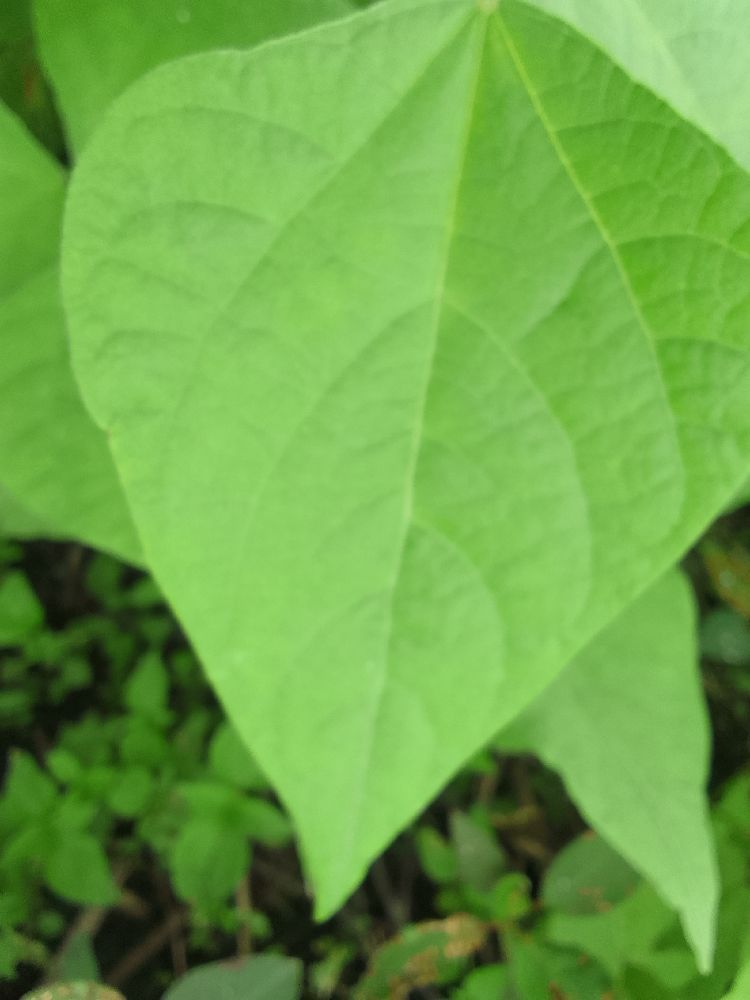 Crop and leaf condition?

common bean, healthy
